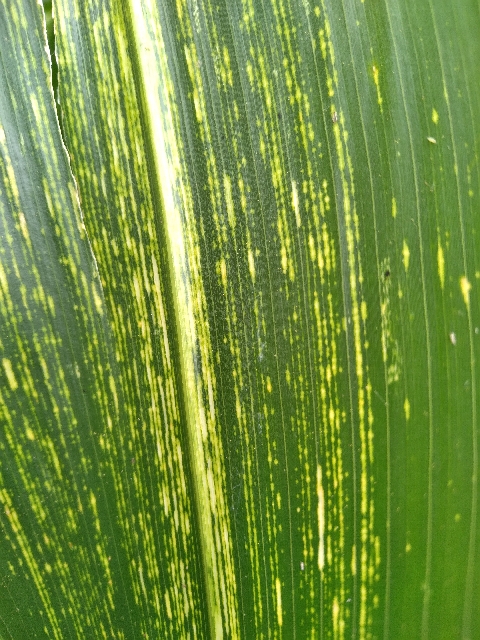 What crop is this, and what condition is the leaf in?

maize, maize streak virus
